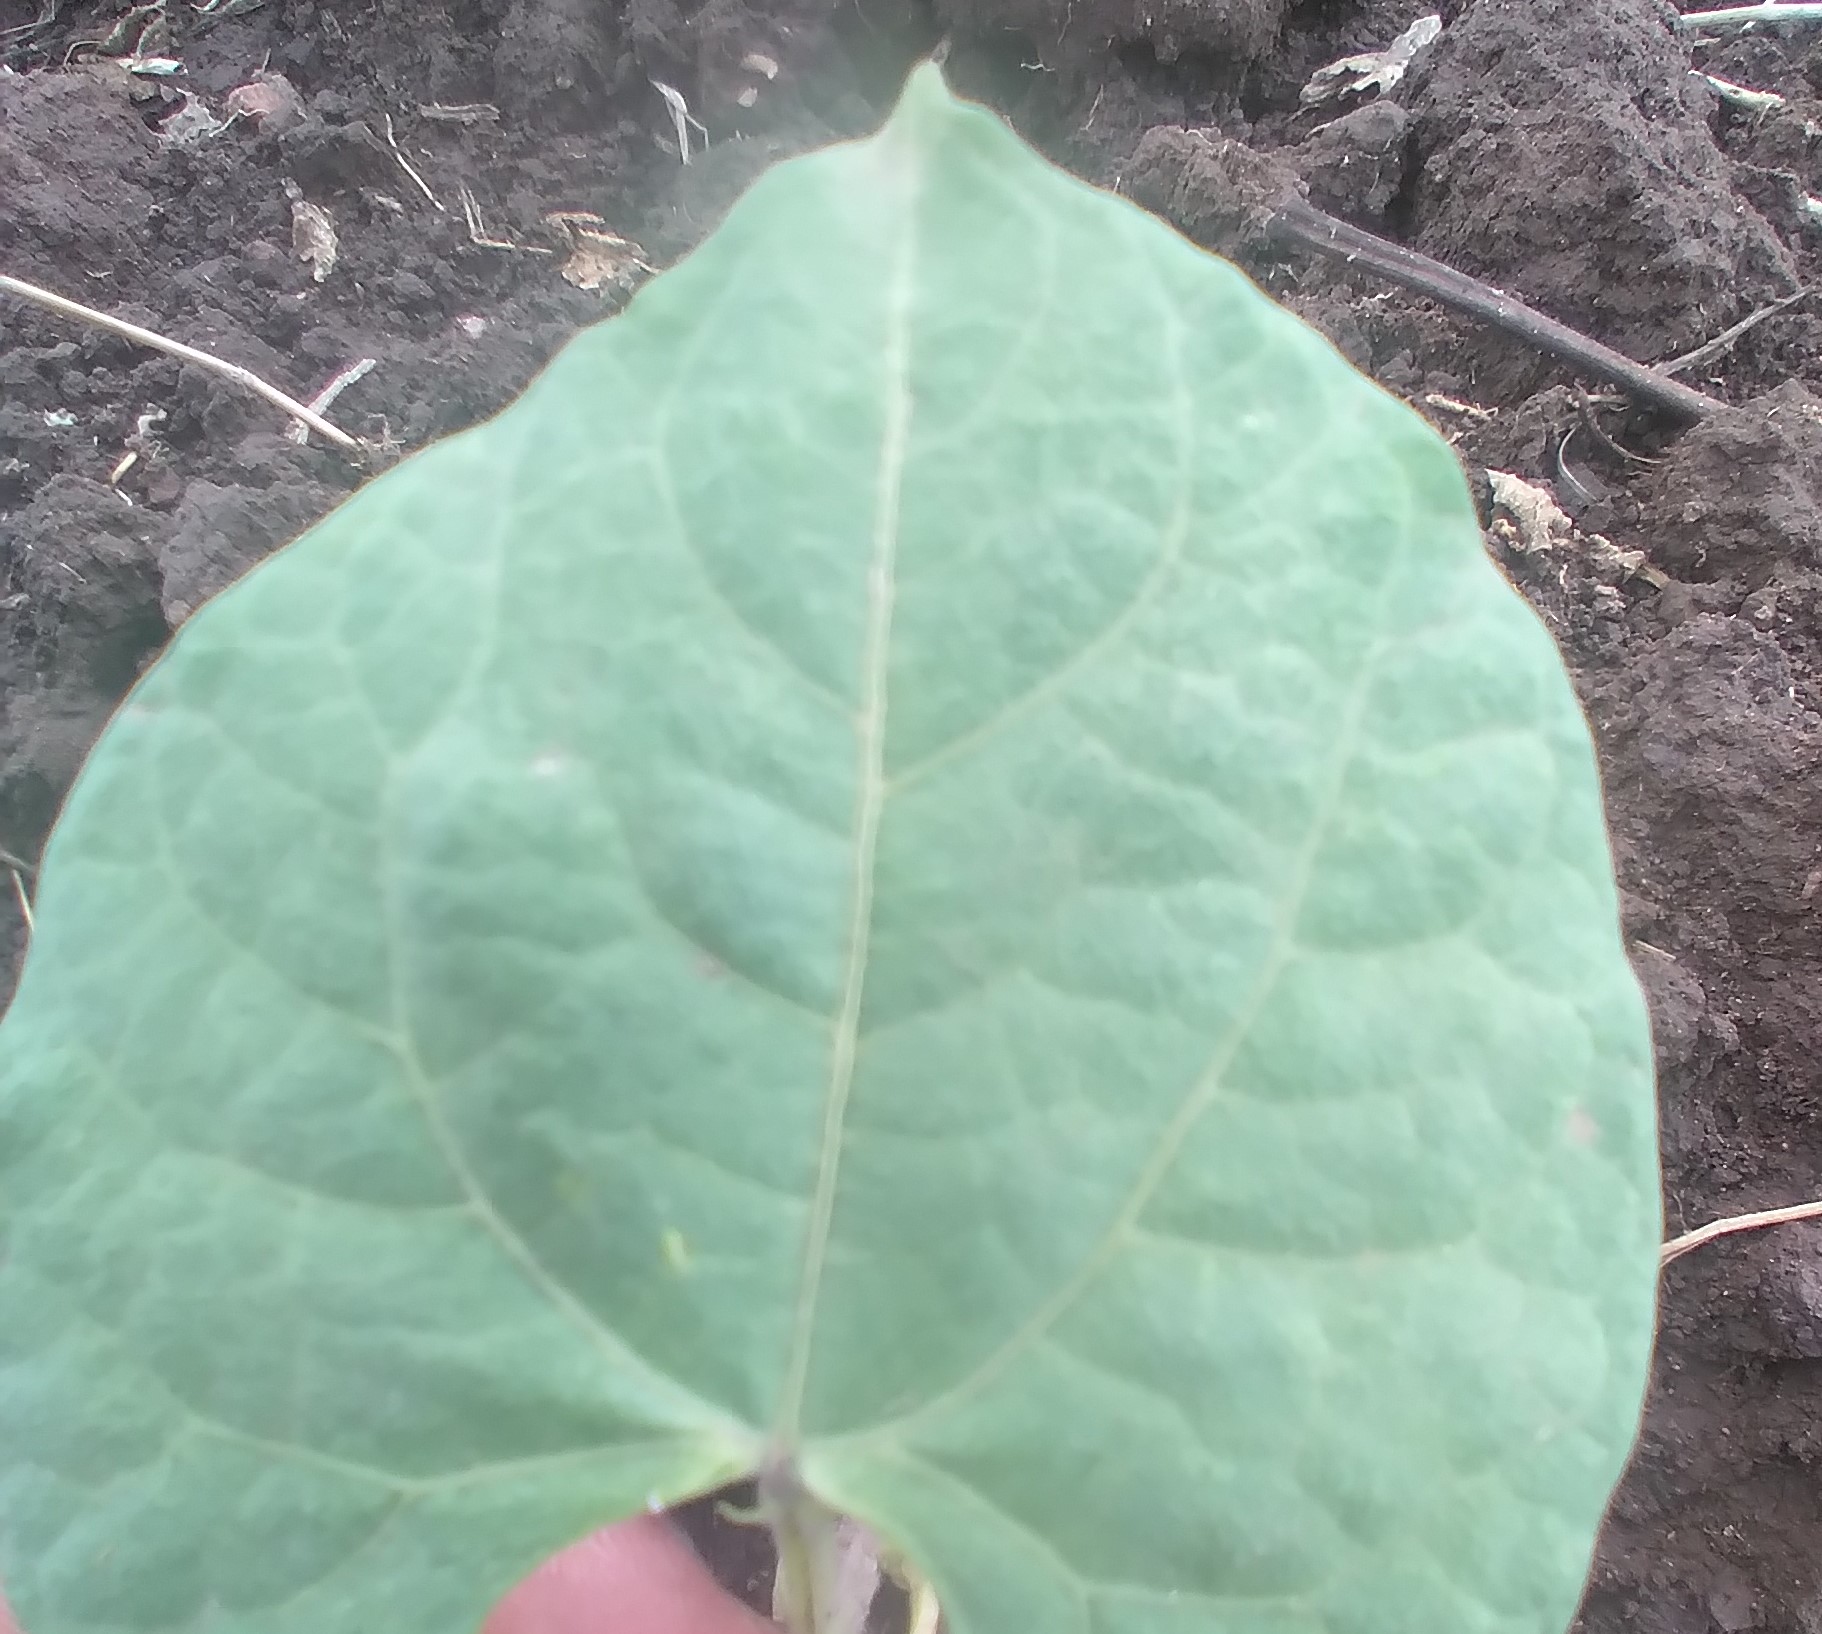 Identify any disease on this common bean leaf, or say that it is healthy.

healthy
